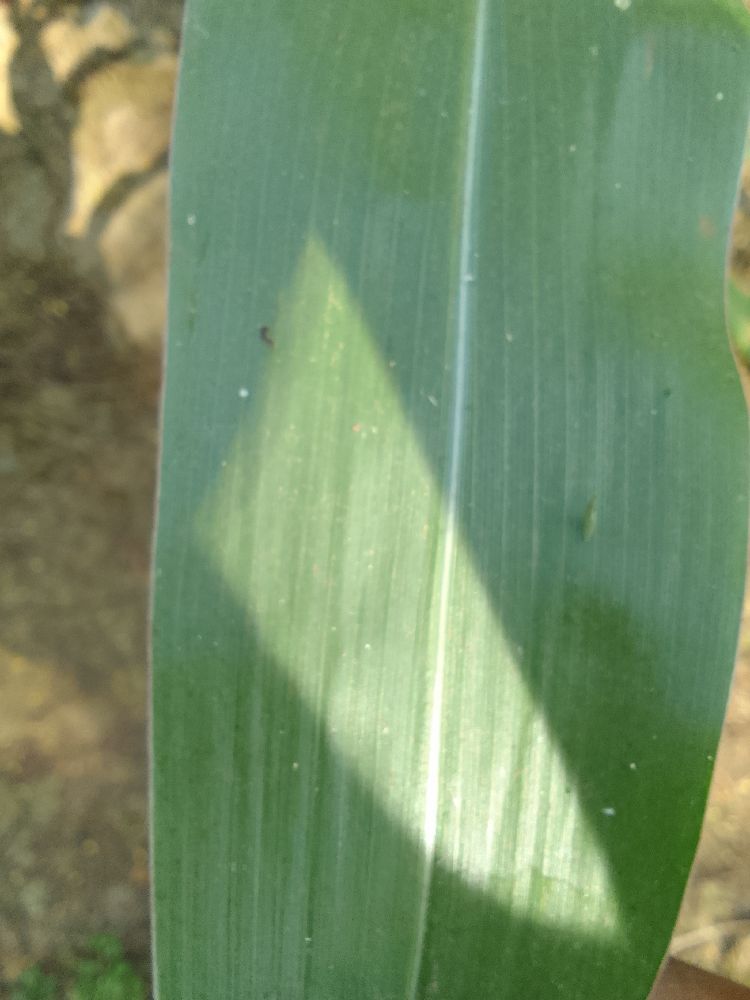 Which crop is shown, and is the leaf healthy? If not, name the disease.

maize, healthy
